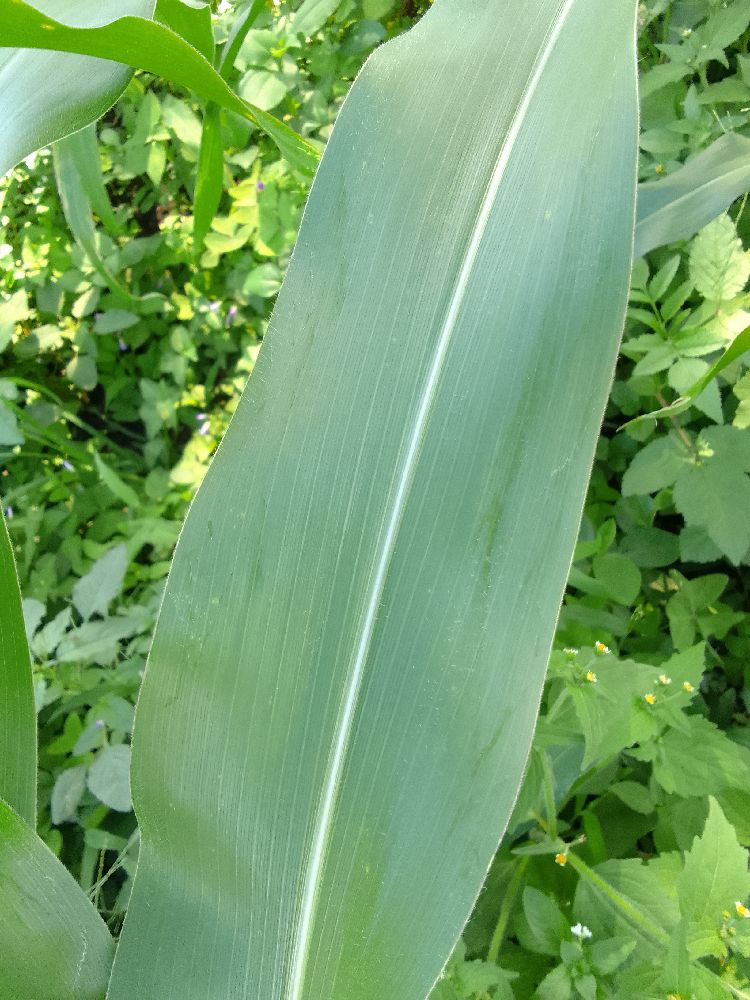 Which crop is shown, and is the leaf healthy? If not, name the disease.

maize, healthy
